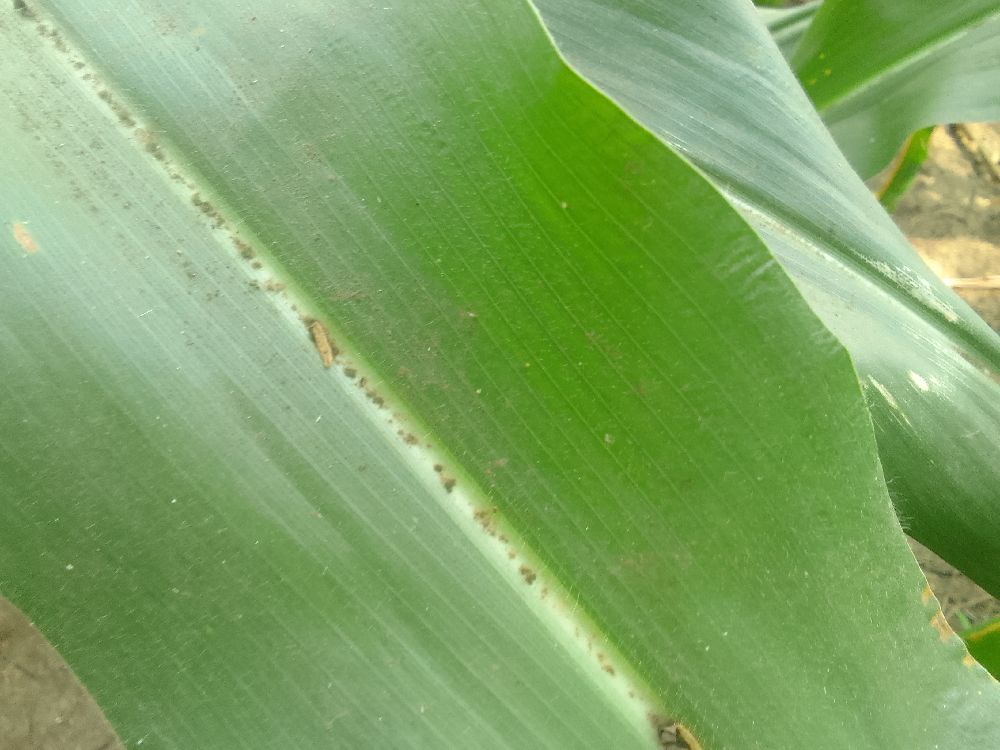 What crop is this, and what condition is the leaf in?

maize, healthy
